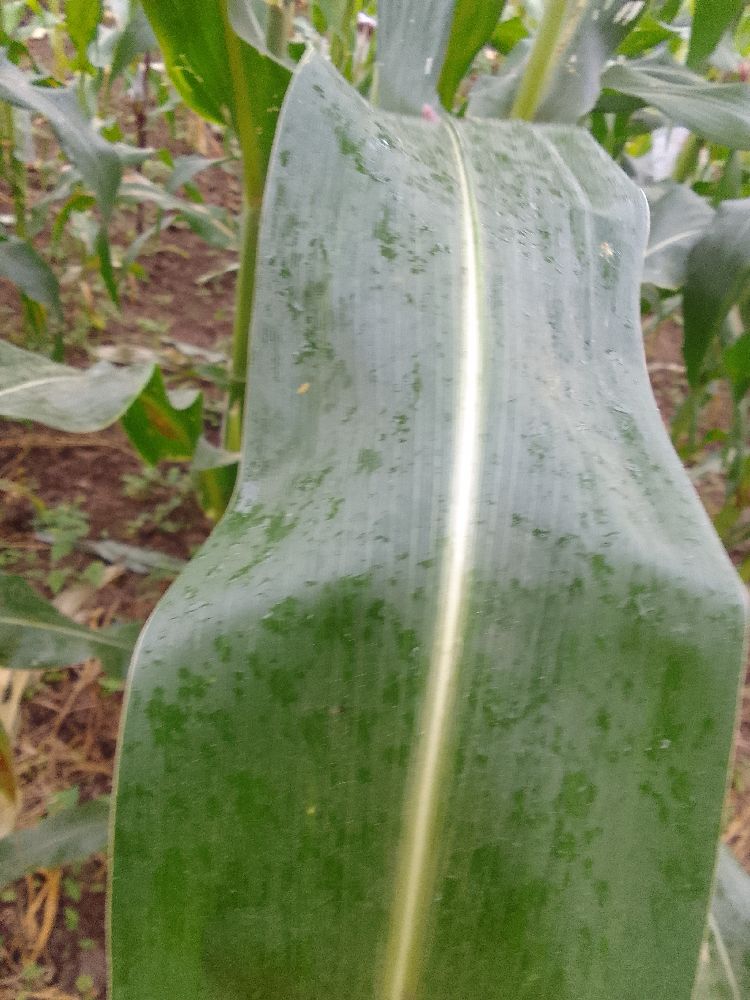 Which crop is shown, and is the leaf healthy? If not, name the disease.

maize, healthy
